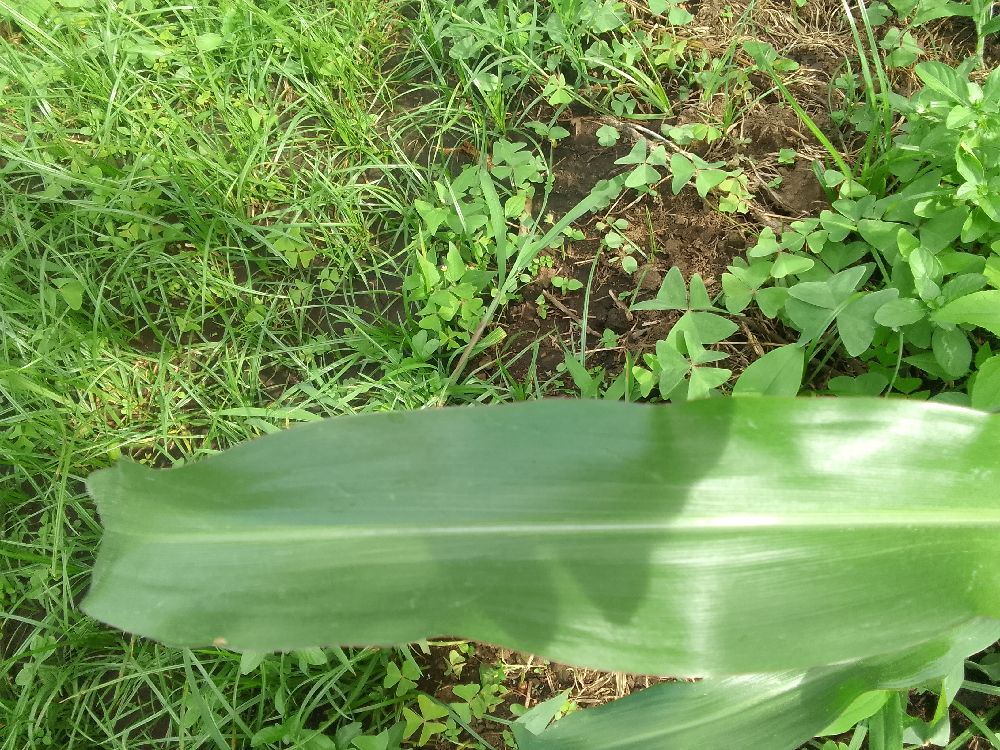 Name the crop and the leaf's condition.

maize, healthy
